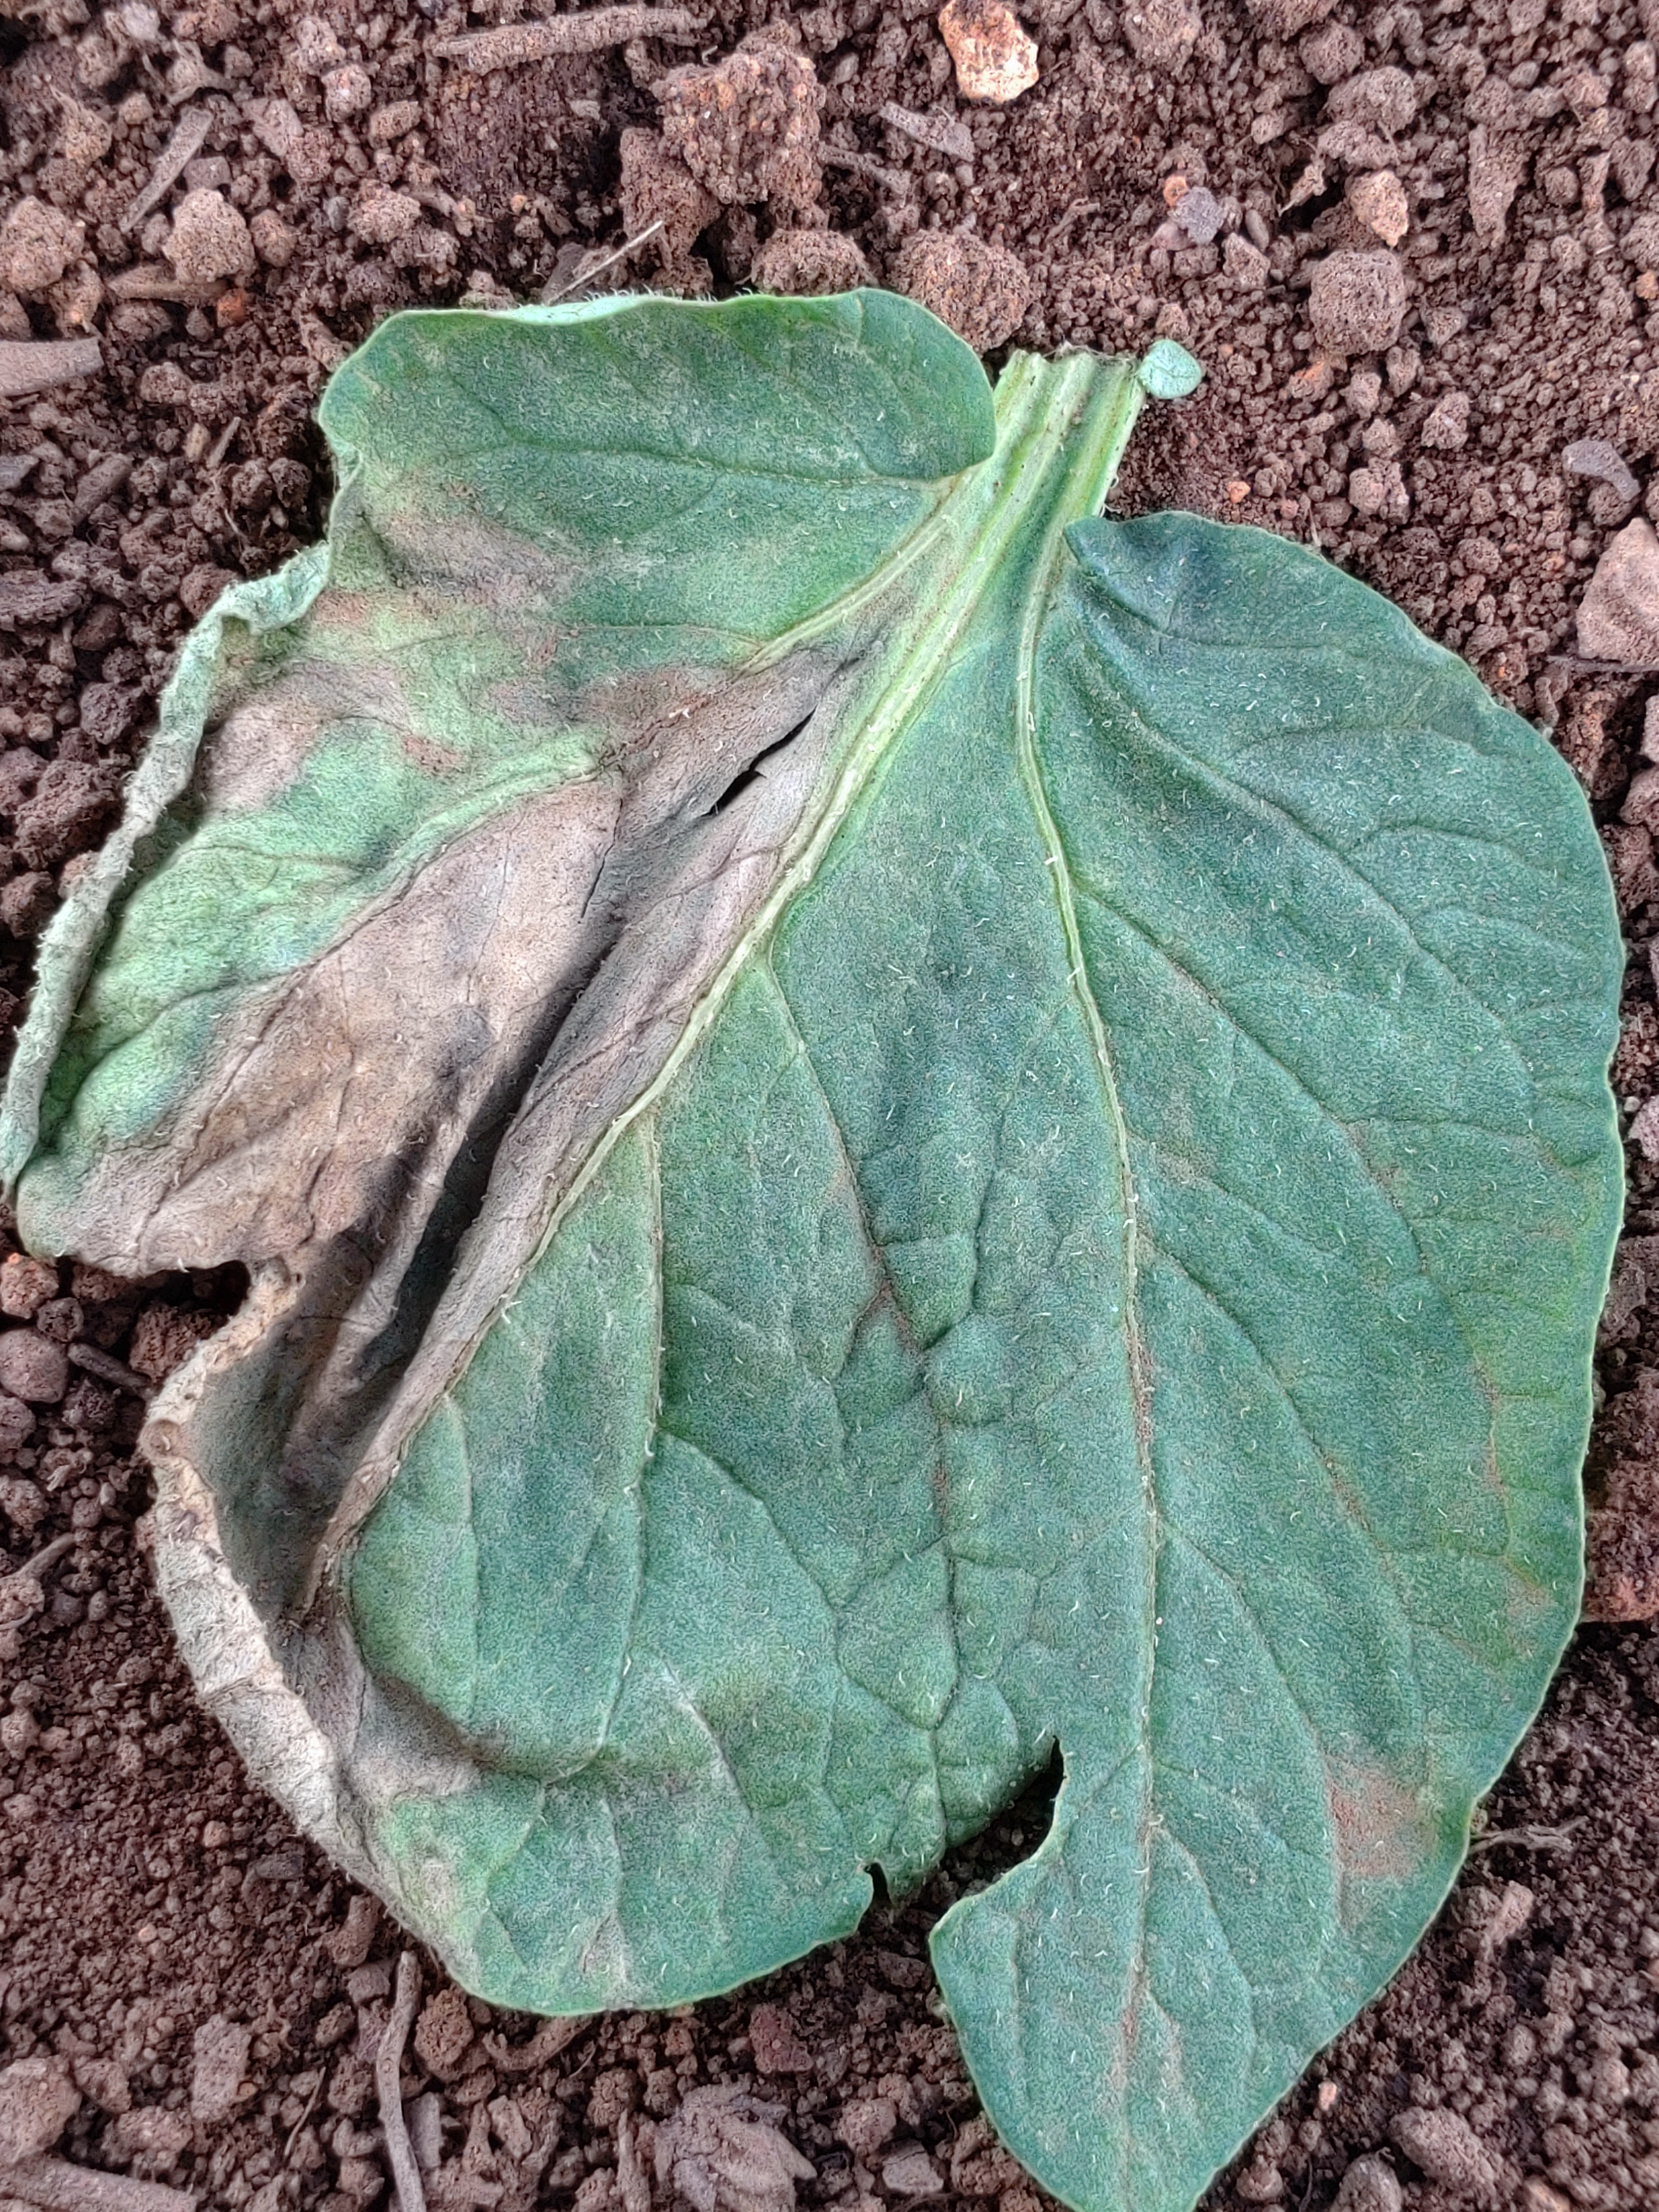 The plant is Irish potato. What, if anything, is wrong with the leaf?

early blight
